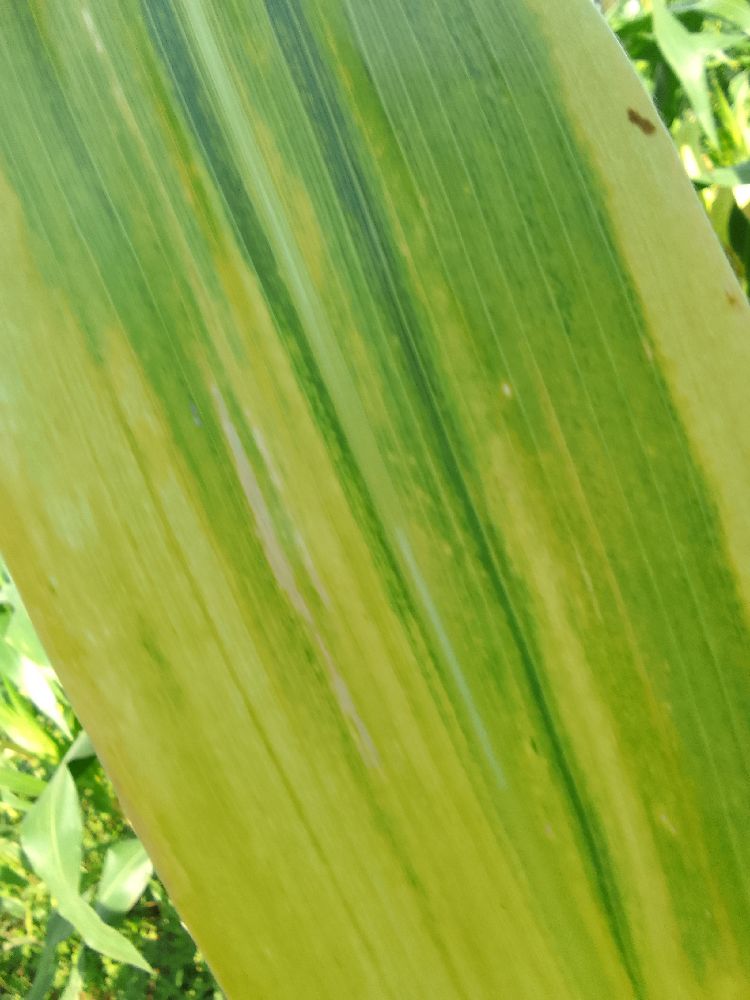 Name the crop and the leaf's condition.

maize, maize lethal necrosis
